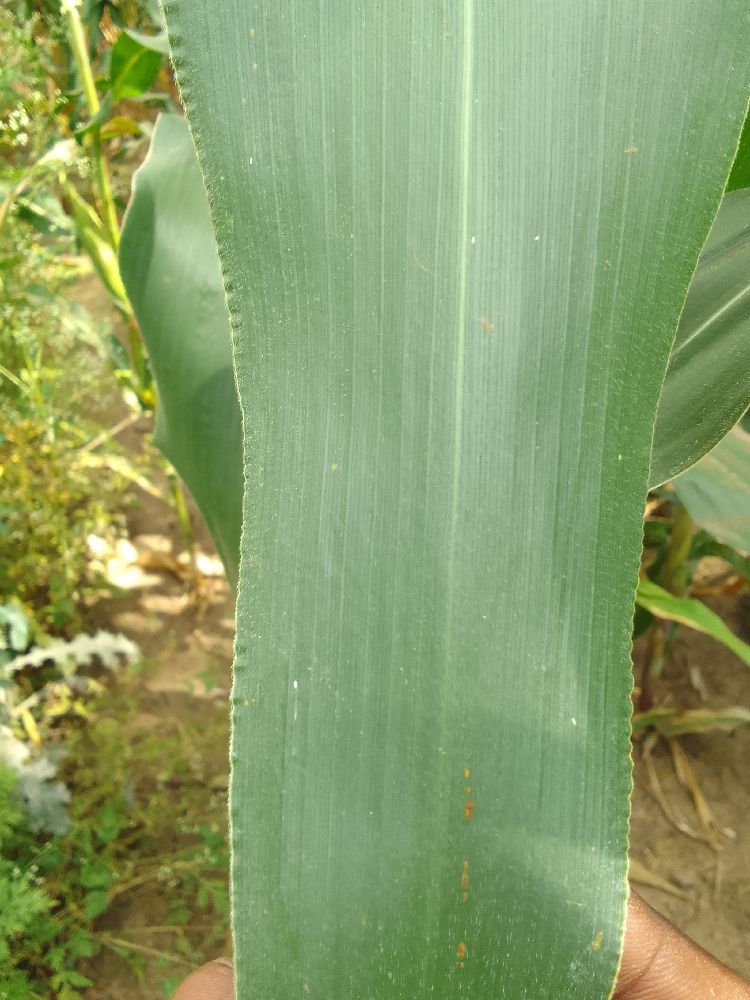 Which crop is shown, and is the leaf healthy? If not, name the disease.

maize, healthy
